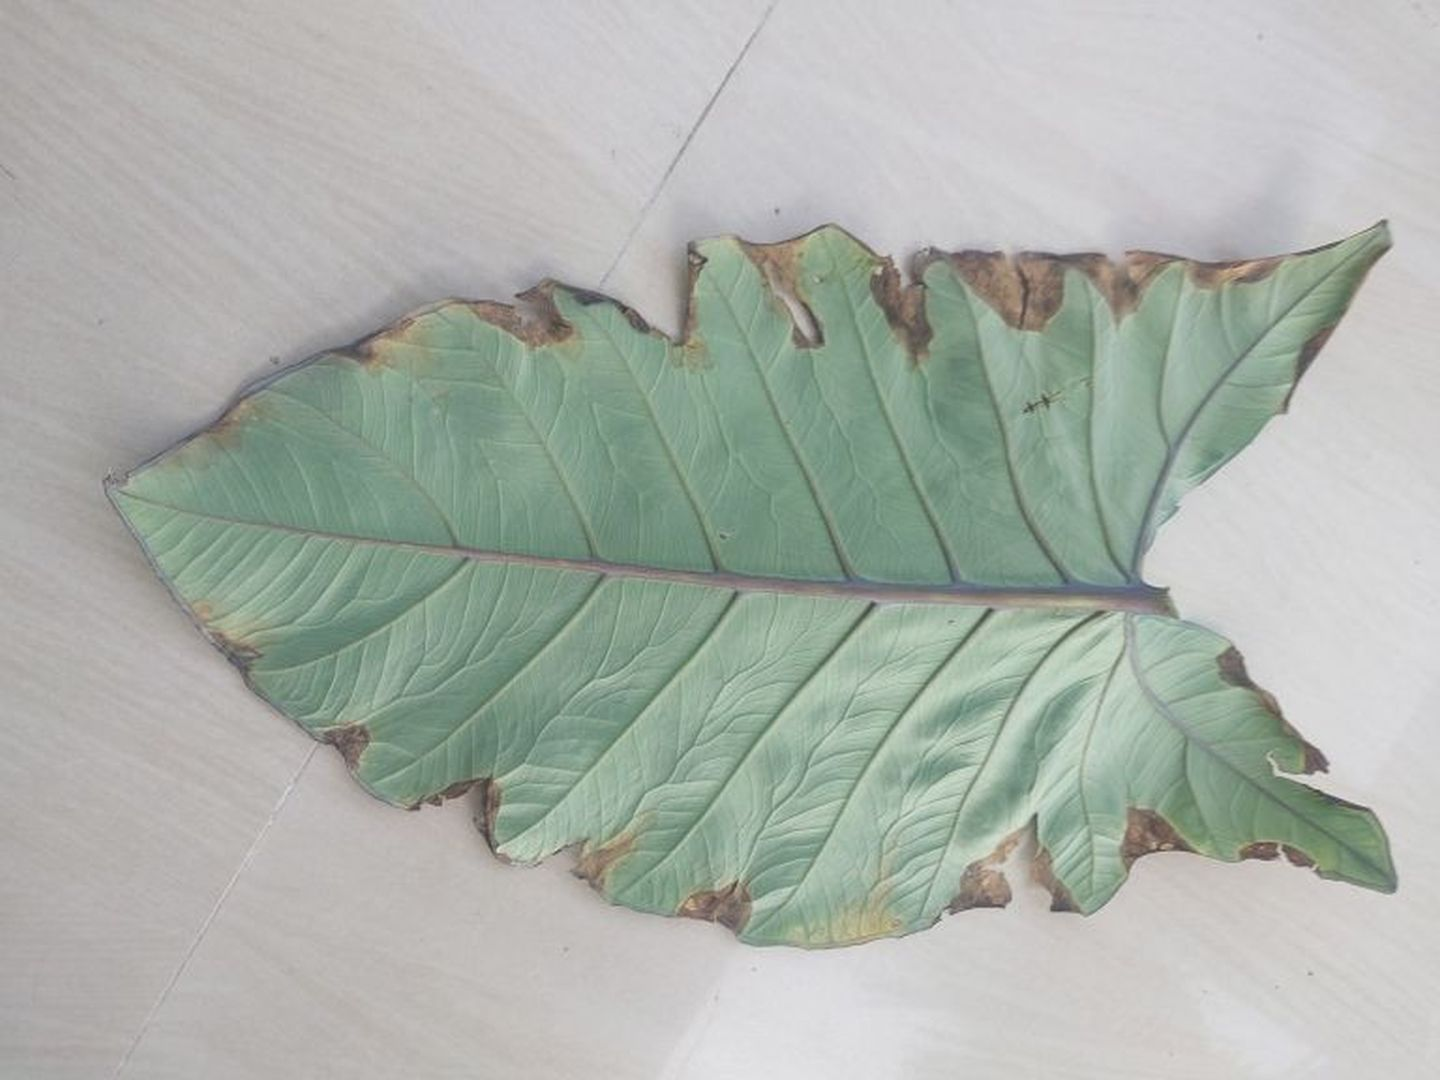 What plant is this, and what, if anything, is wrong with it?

taro, leaf blight
